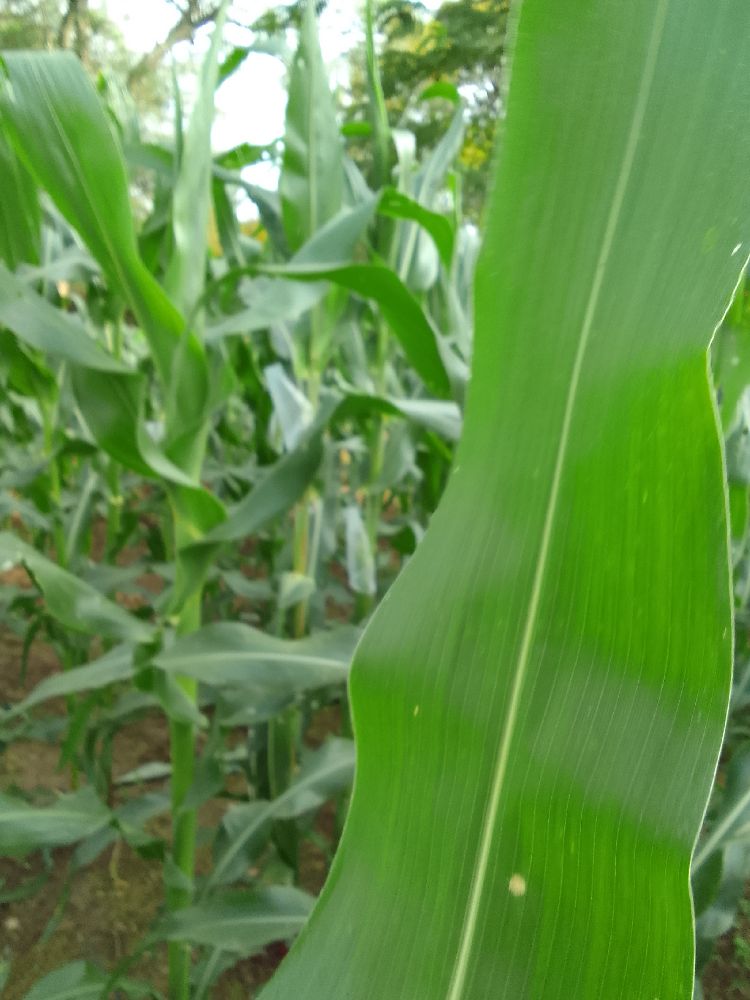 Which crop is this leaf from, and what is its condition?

maize, healthy
